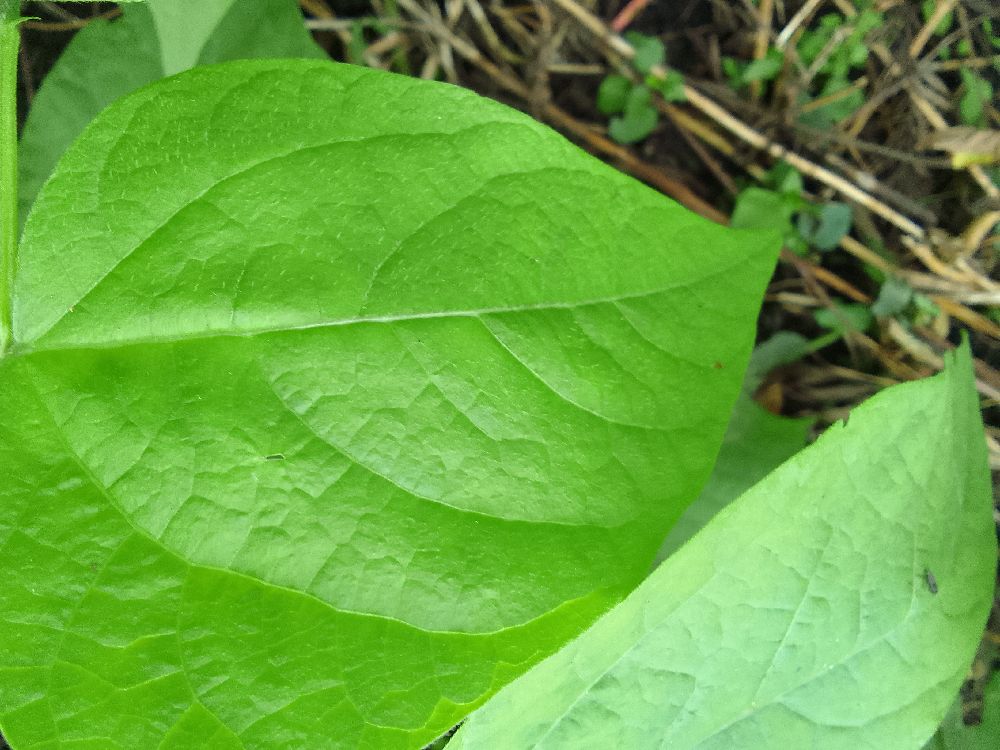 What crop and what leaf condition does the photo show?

common bean, healthy
